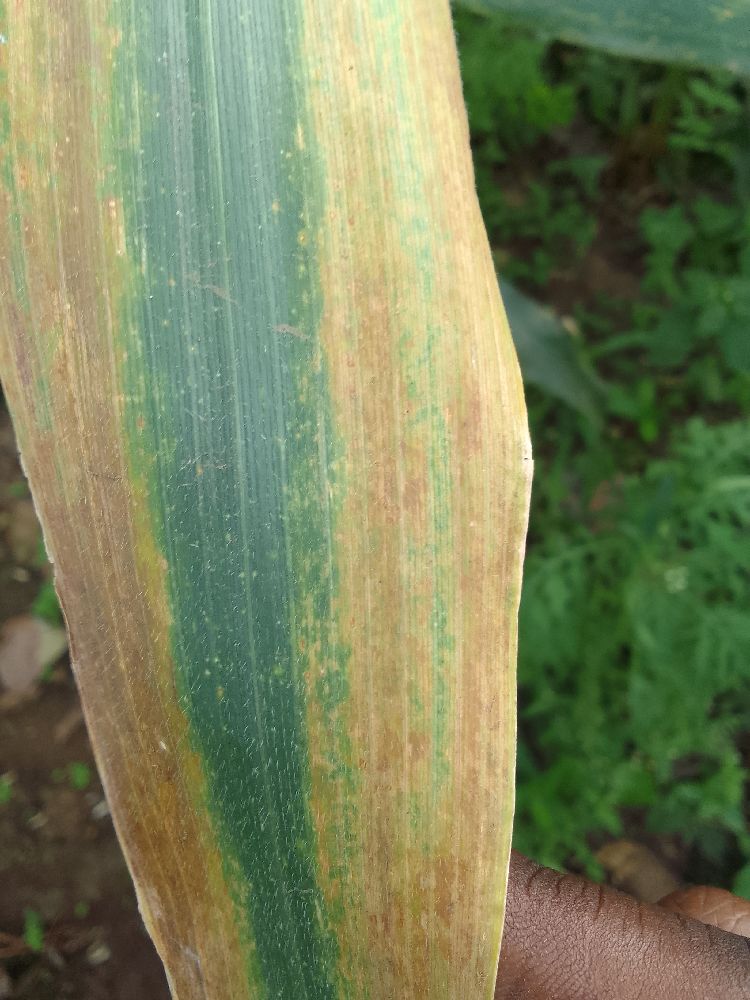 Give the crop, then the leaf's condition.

maize, maize lethal necrosis
